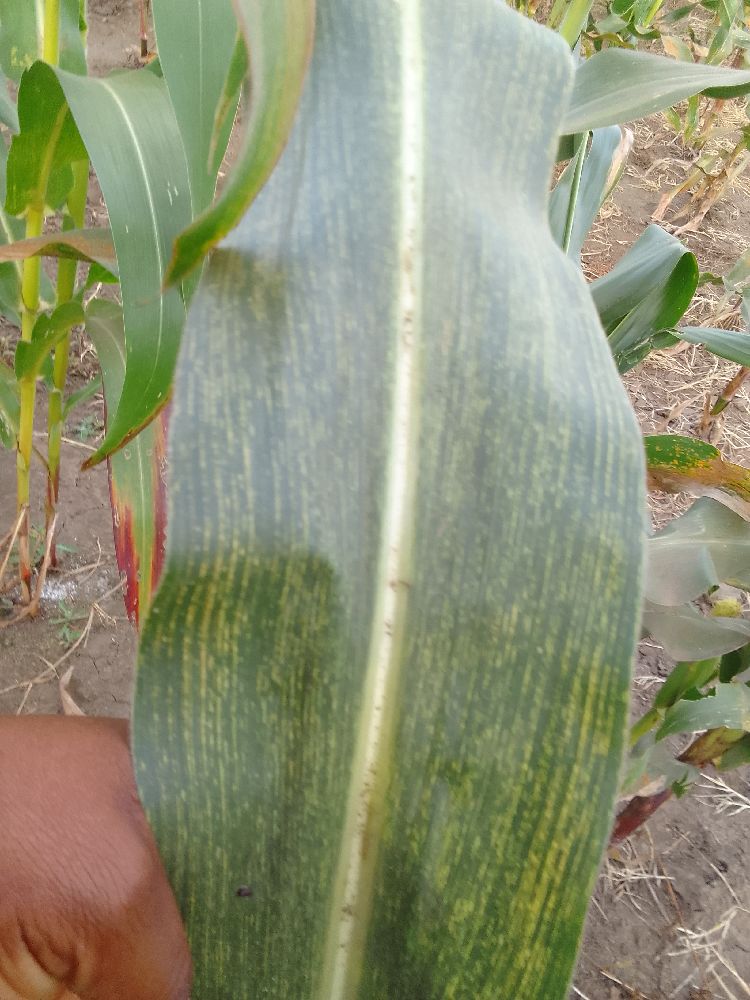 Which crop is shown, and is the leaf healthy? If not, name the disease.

maize, maize streak virus
